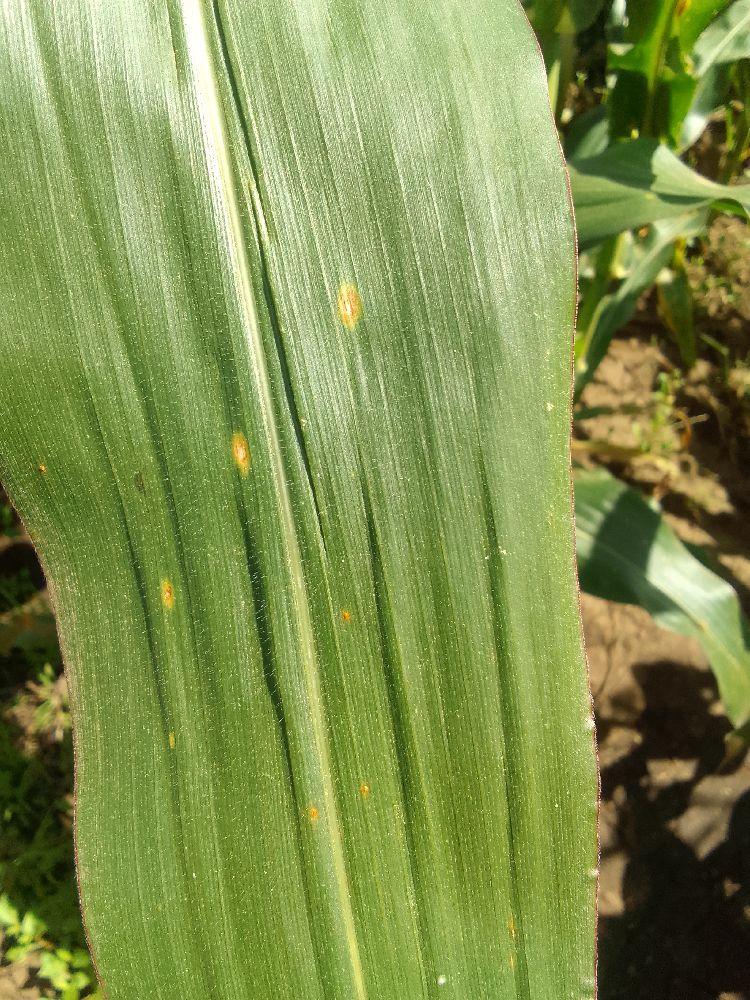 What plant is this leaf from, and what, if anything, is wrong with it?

maize, healthy
